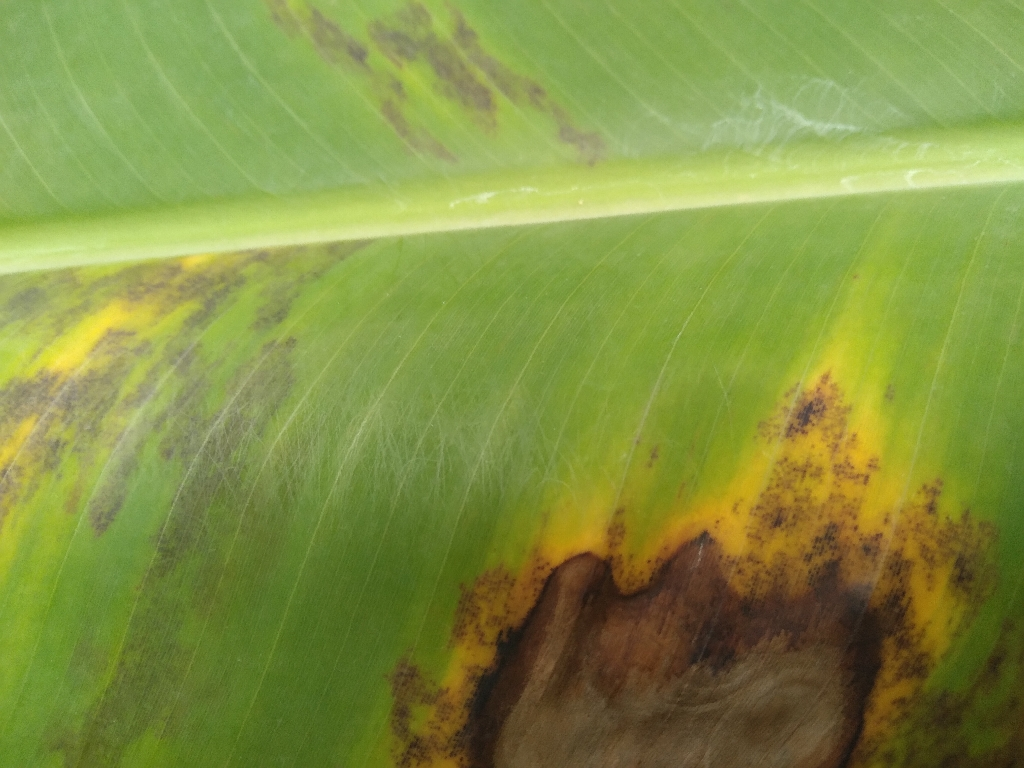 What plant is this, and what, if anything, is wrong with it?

banana, black sigatoka
